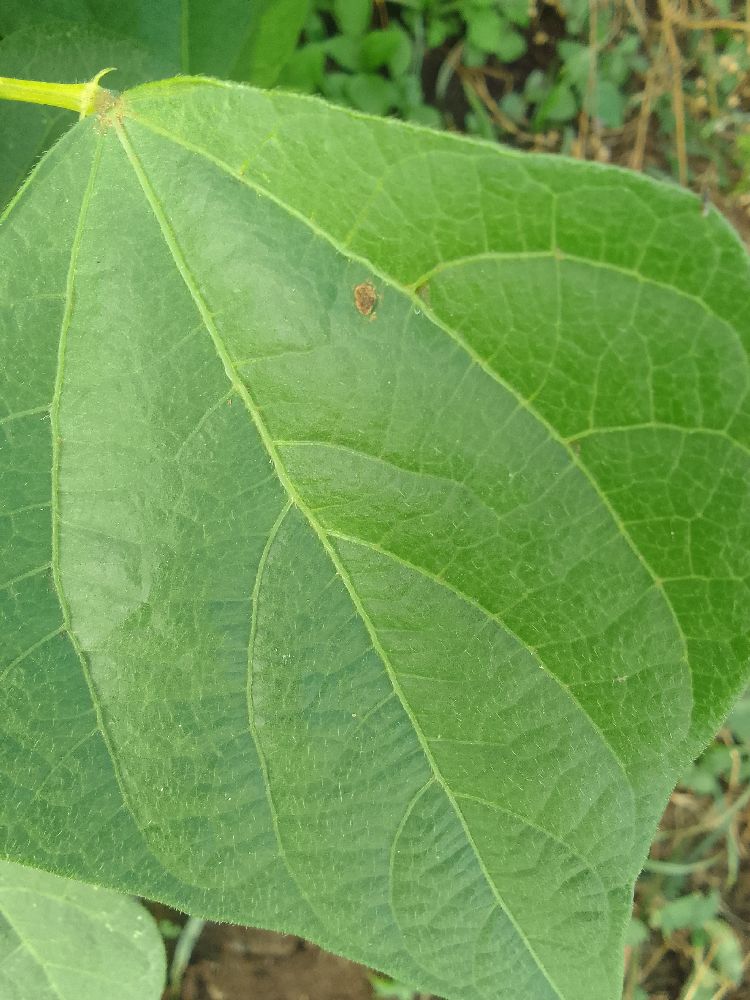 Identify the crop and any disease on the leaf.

common bean, healthy
